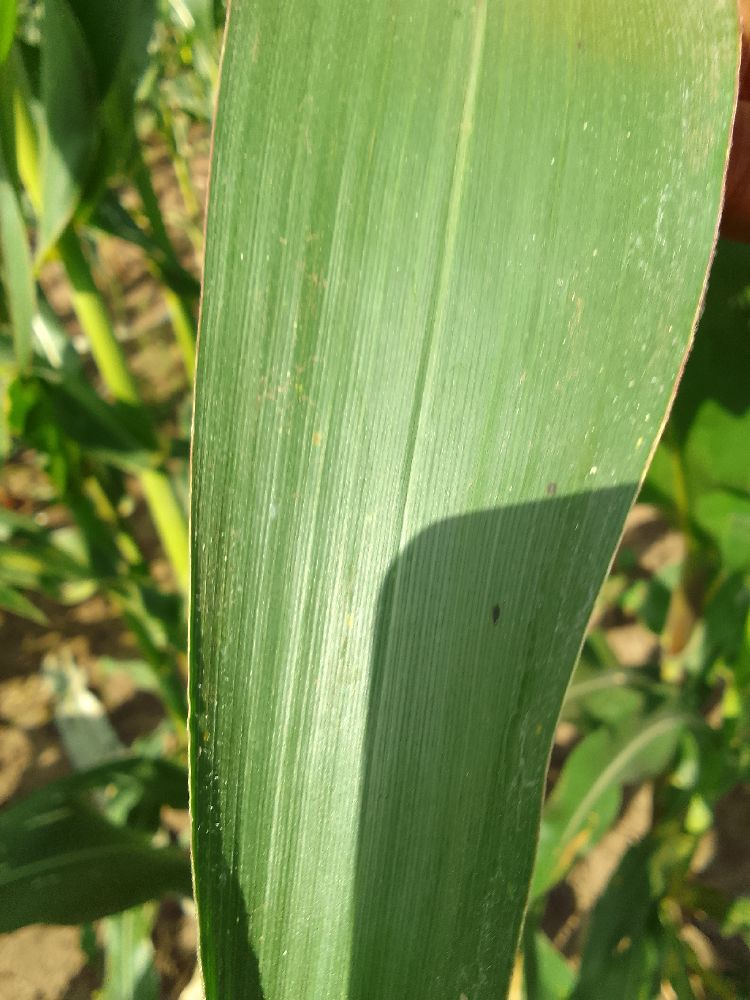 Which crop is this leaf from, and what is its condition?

maize, healthy
